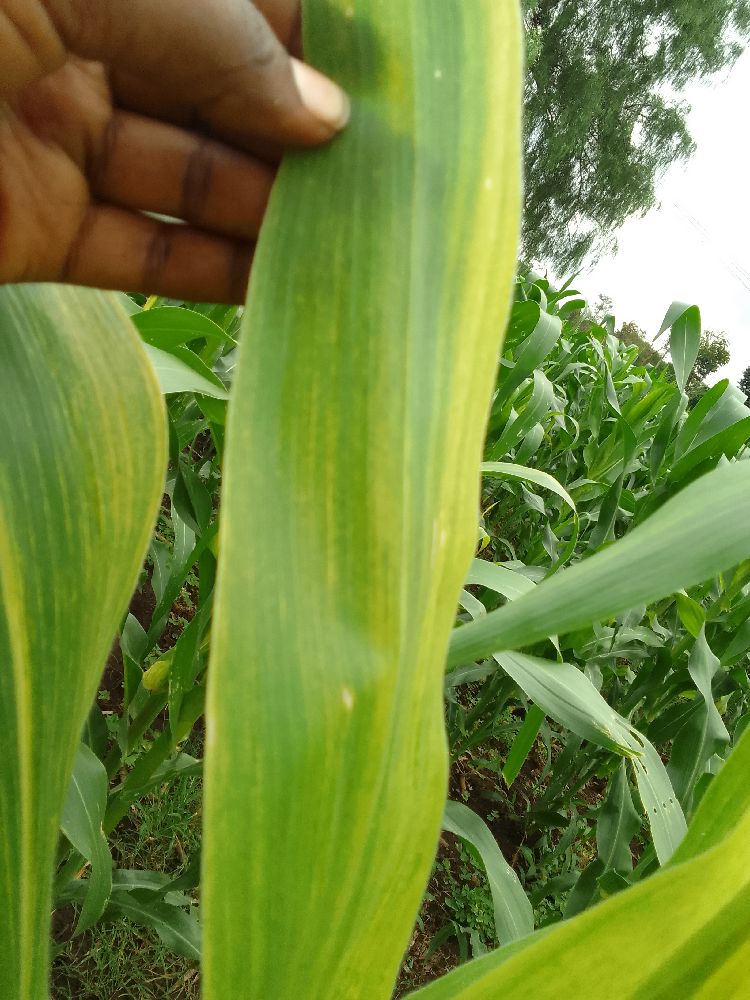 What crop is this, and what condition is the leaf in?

maize, maize lethal necrosis
